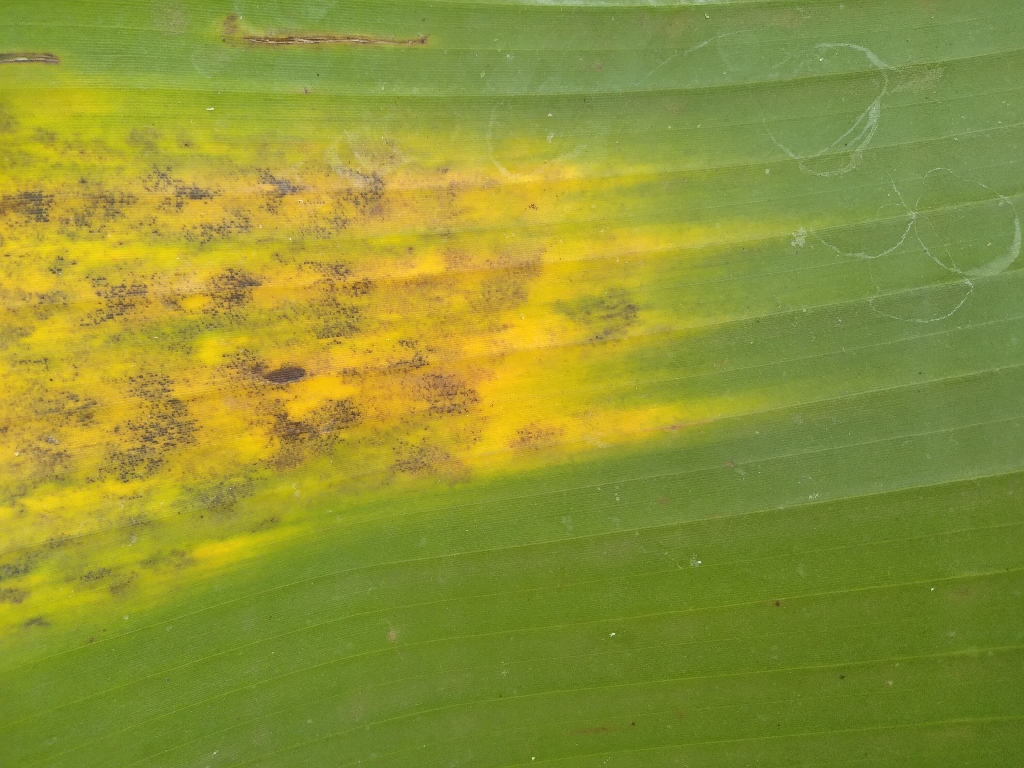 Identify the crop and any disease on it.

banana, black sigatoka
